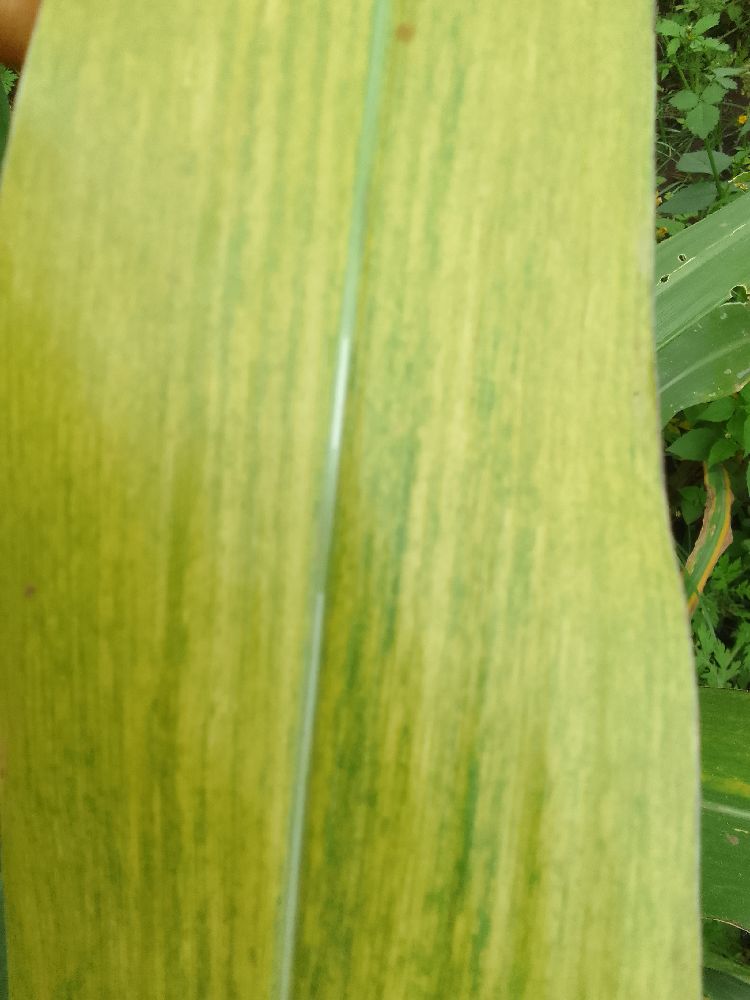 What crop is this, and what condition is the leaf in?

maize, maize lethal necrosis
